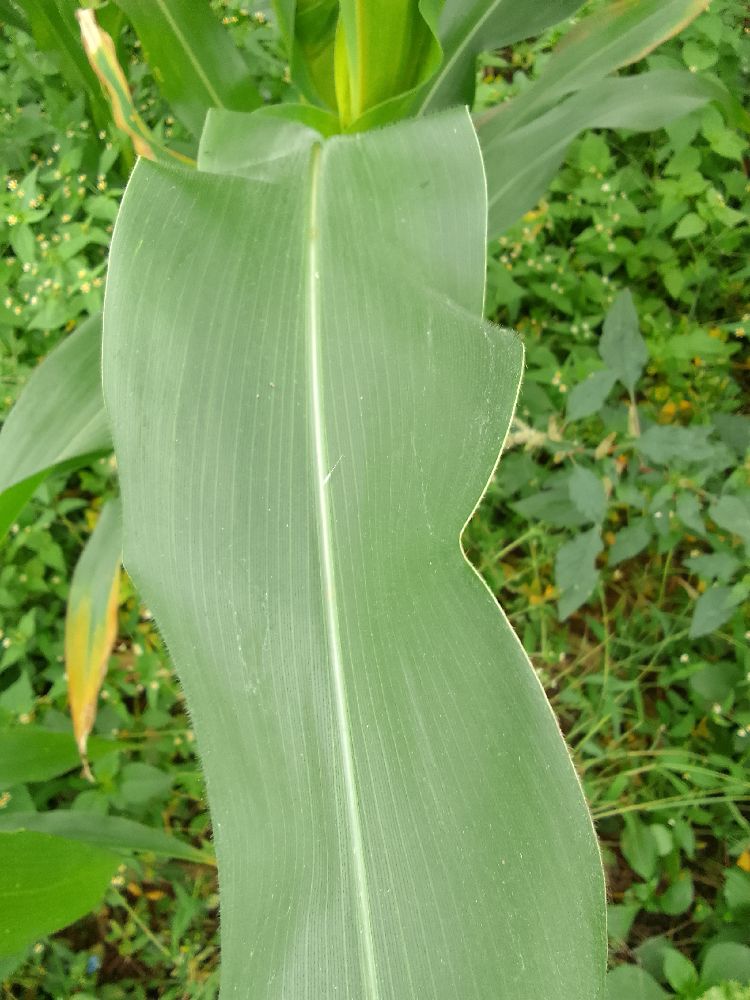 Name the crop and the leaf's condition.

maize, healthy
